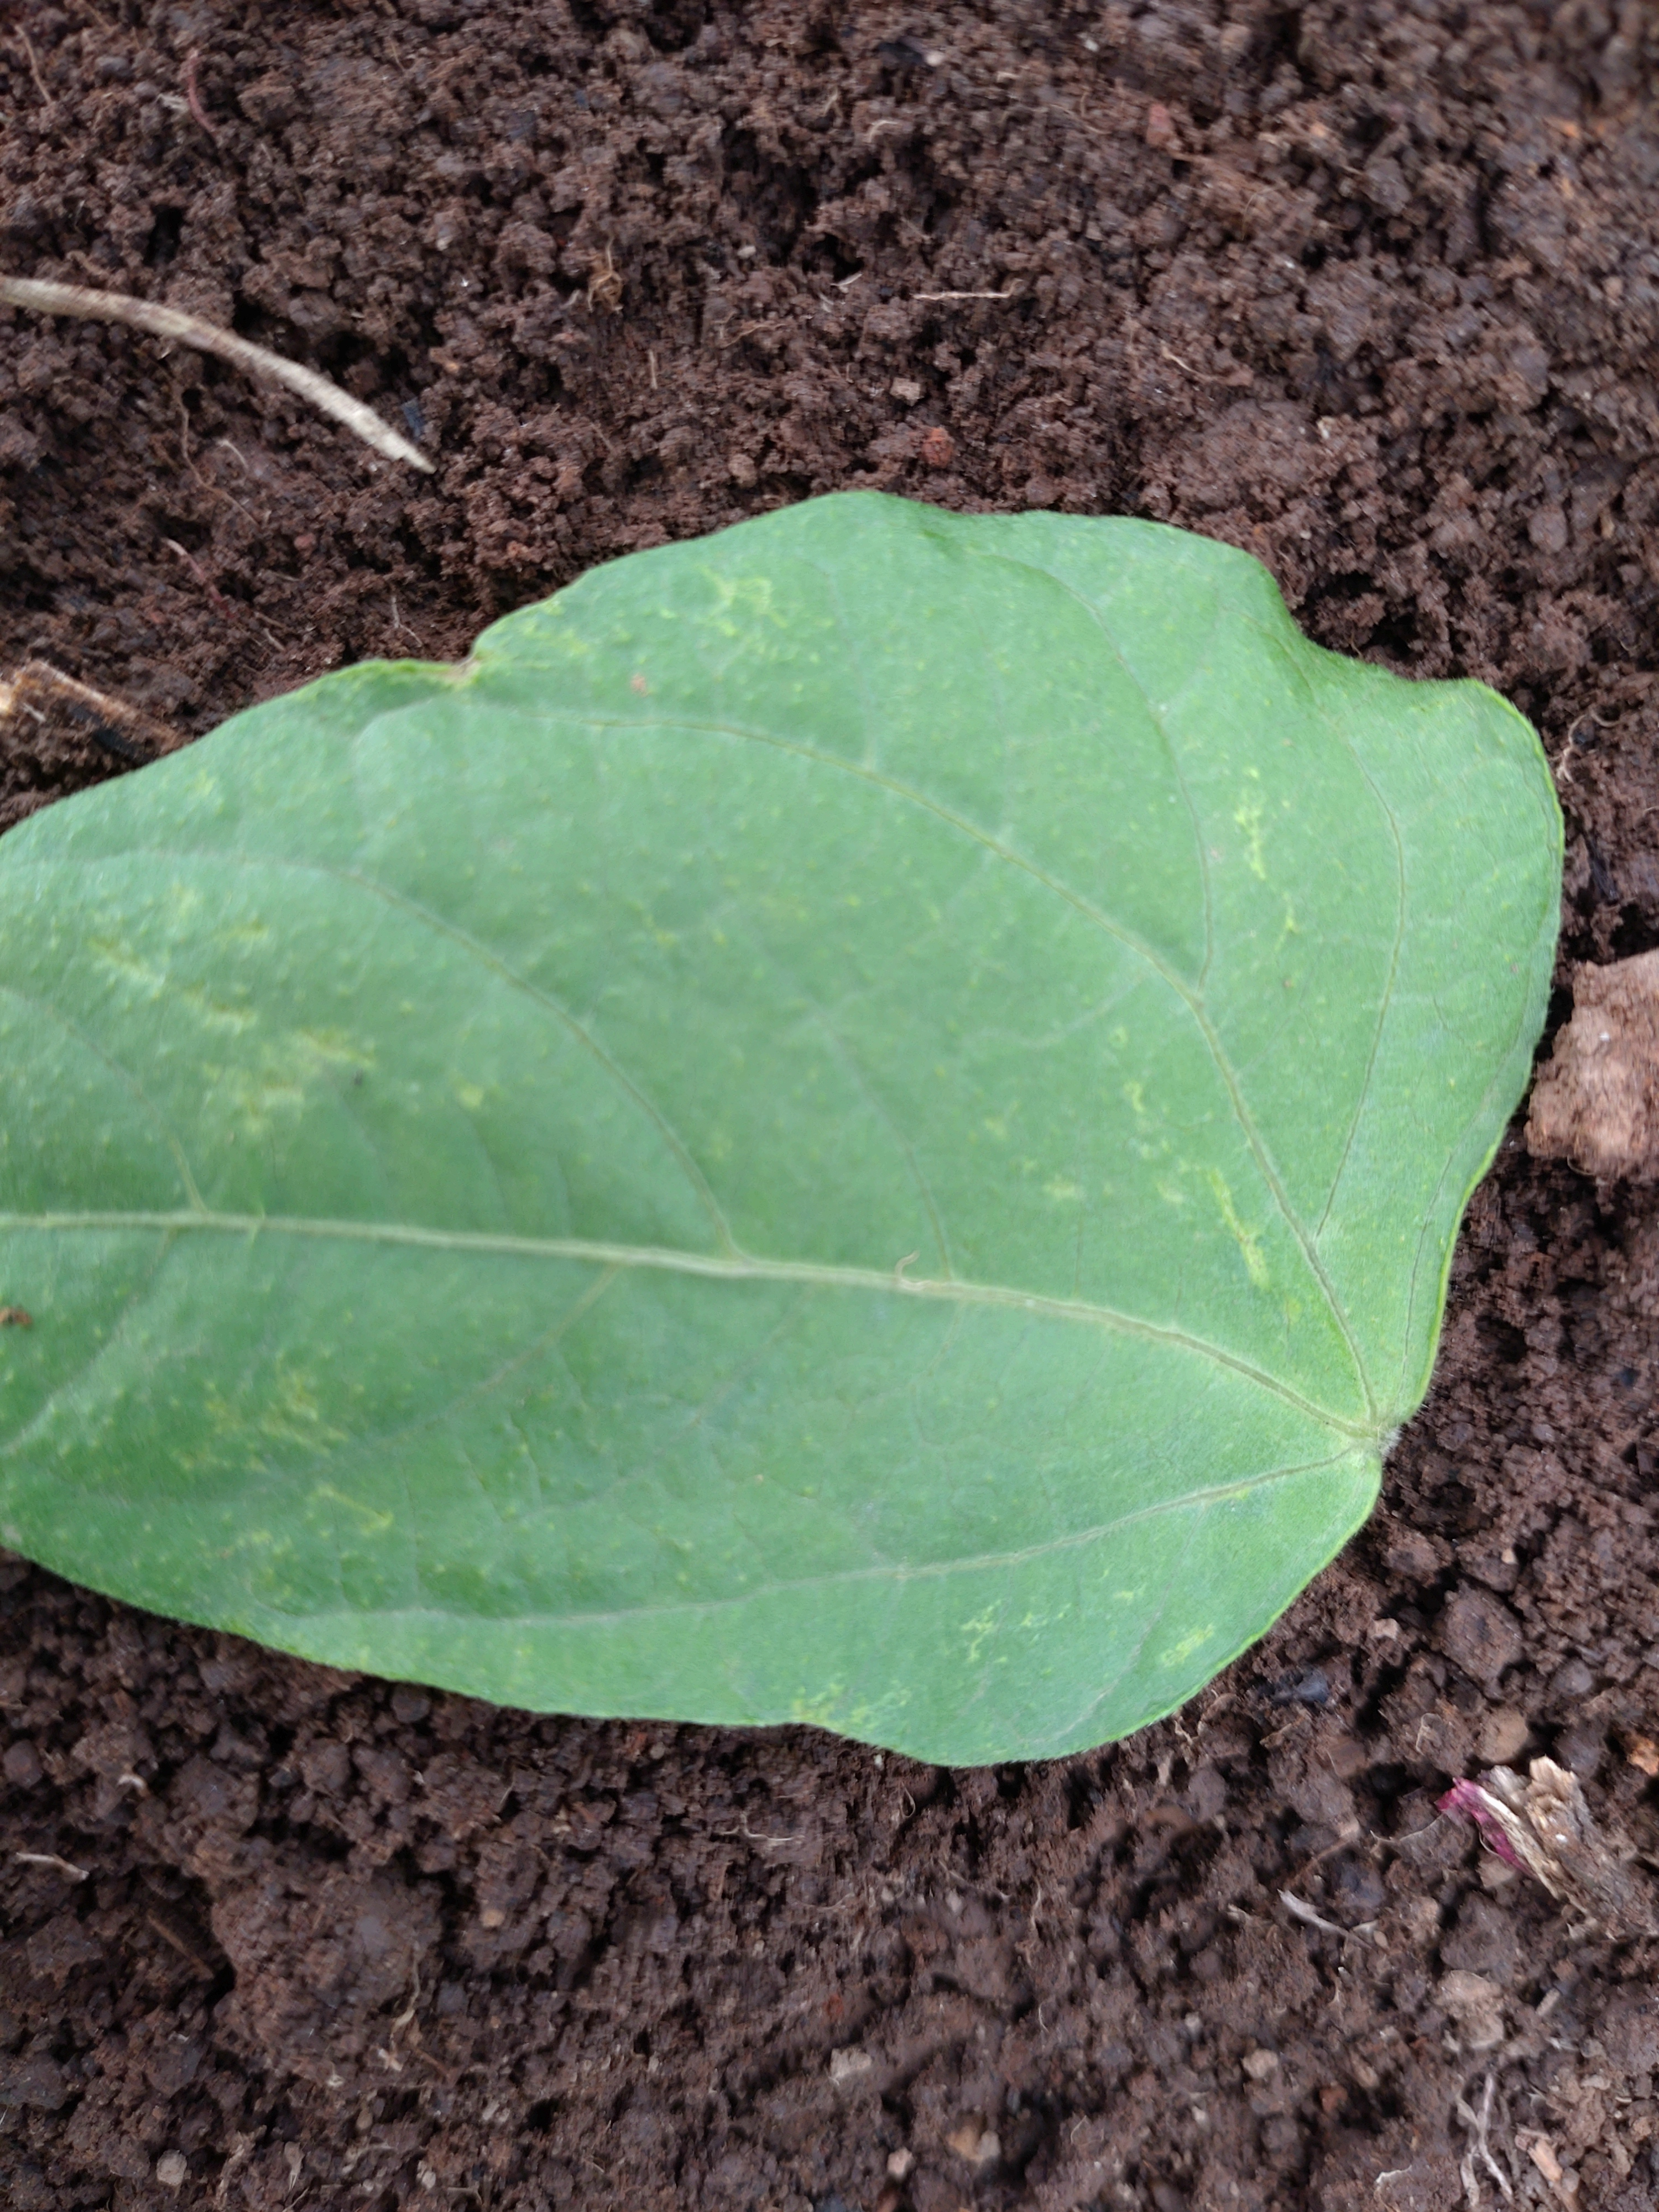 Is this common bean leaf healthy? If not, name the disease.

healthy
